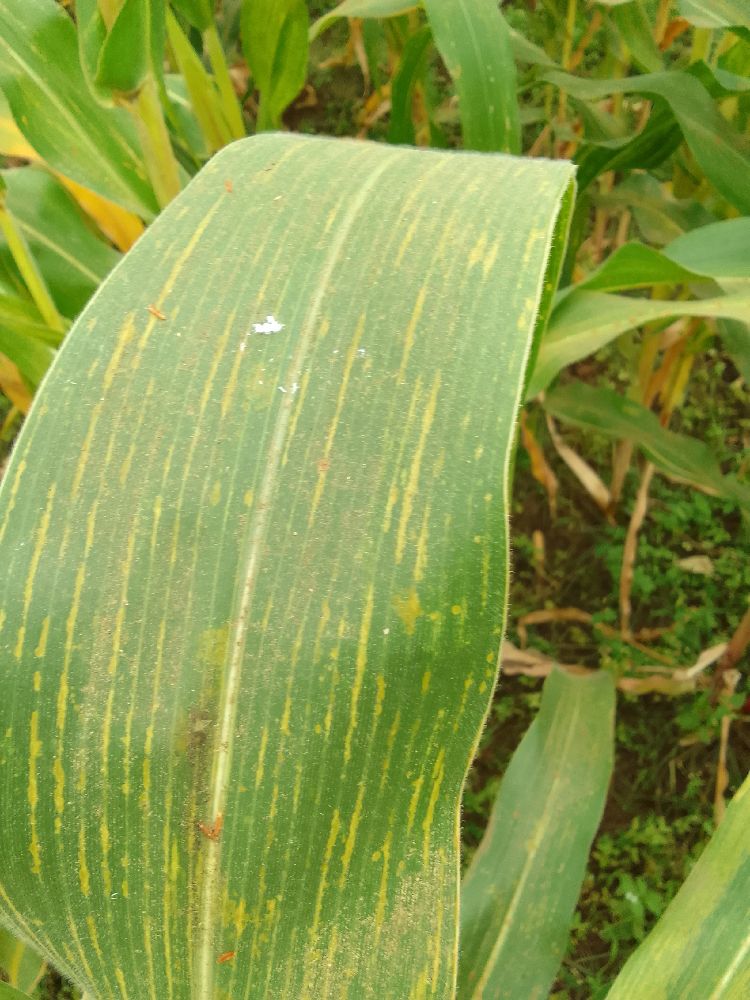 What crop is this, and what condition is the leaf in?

maize, maize lethal necrosis
